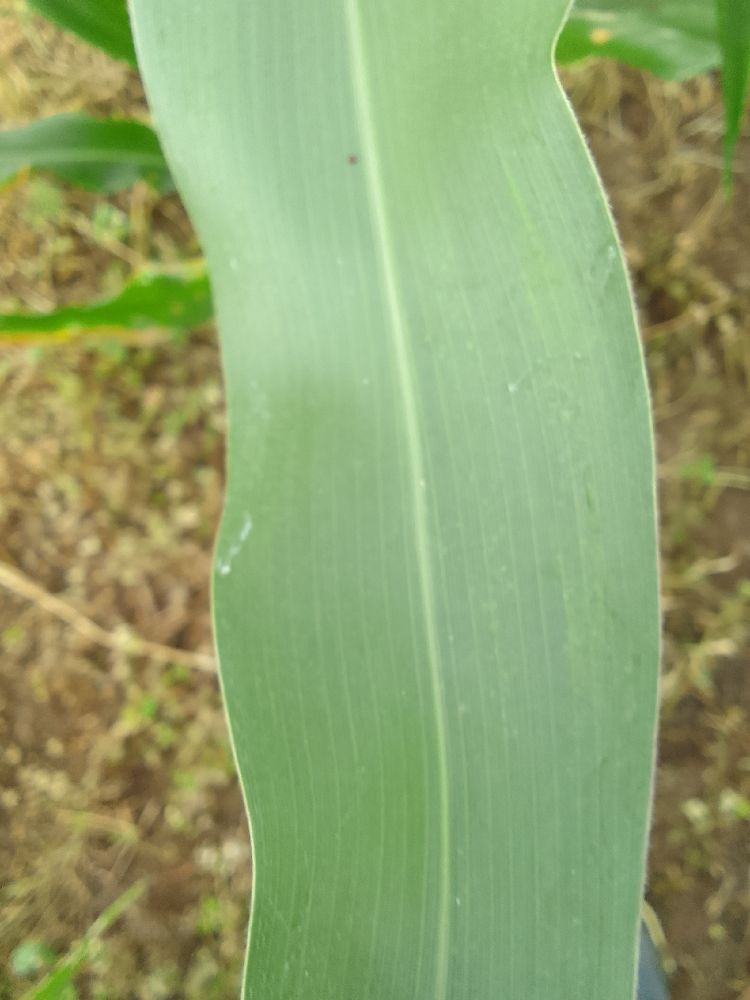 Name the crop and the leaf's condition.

maize, healthy
